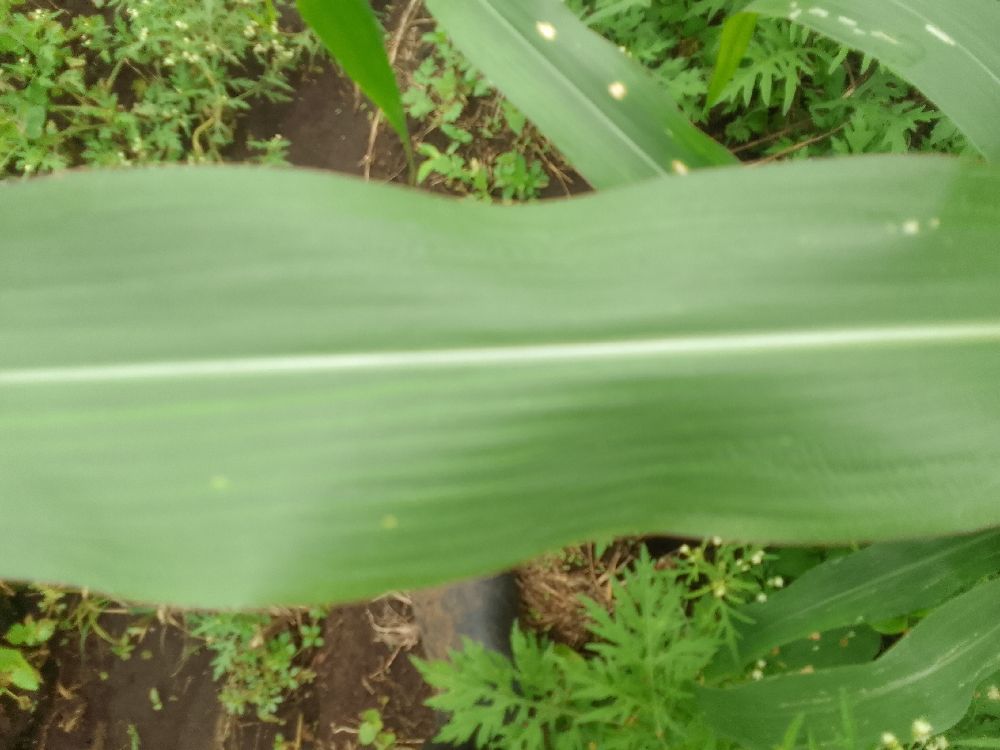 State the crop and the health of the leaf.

maize, healthy
